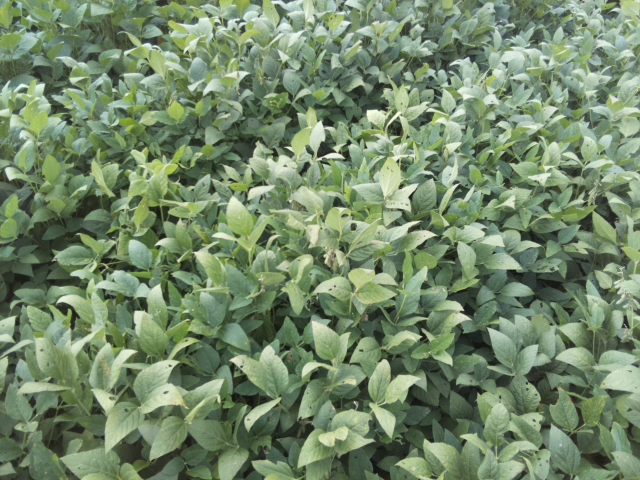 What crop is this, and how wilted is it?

soybean, leaflets folding inward at secondary pulvinus with no turgor loss in leaflets or petioles
